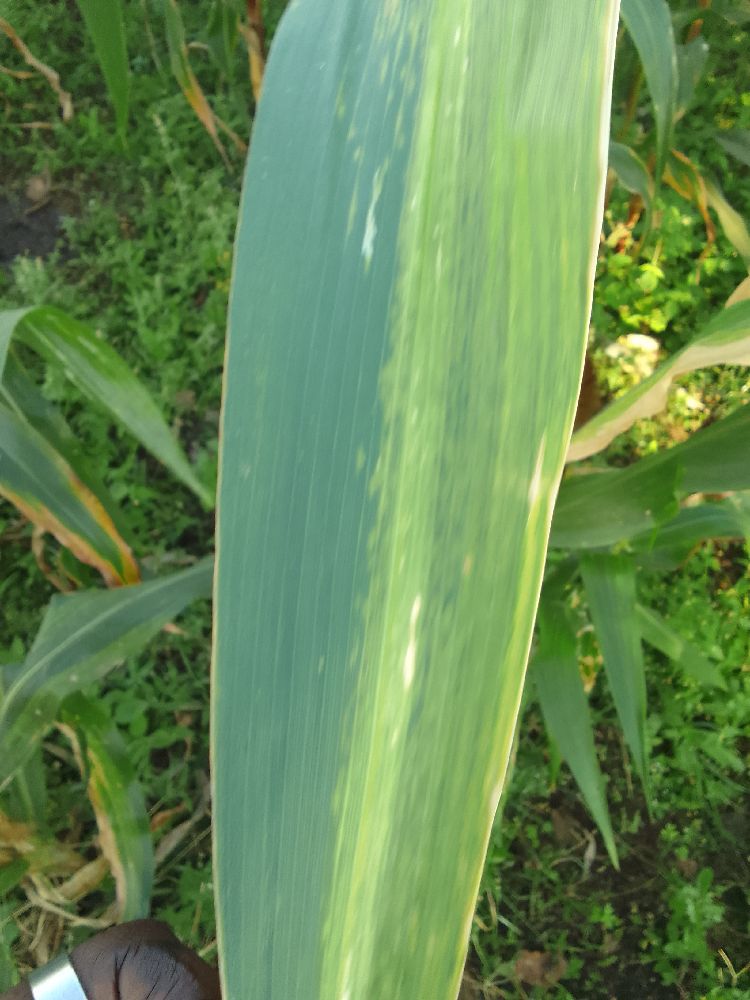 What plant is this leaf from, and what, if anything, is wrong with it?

maize, maize lethal necrosis
